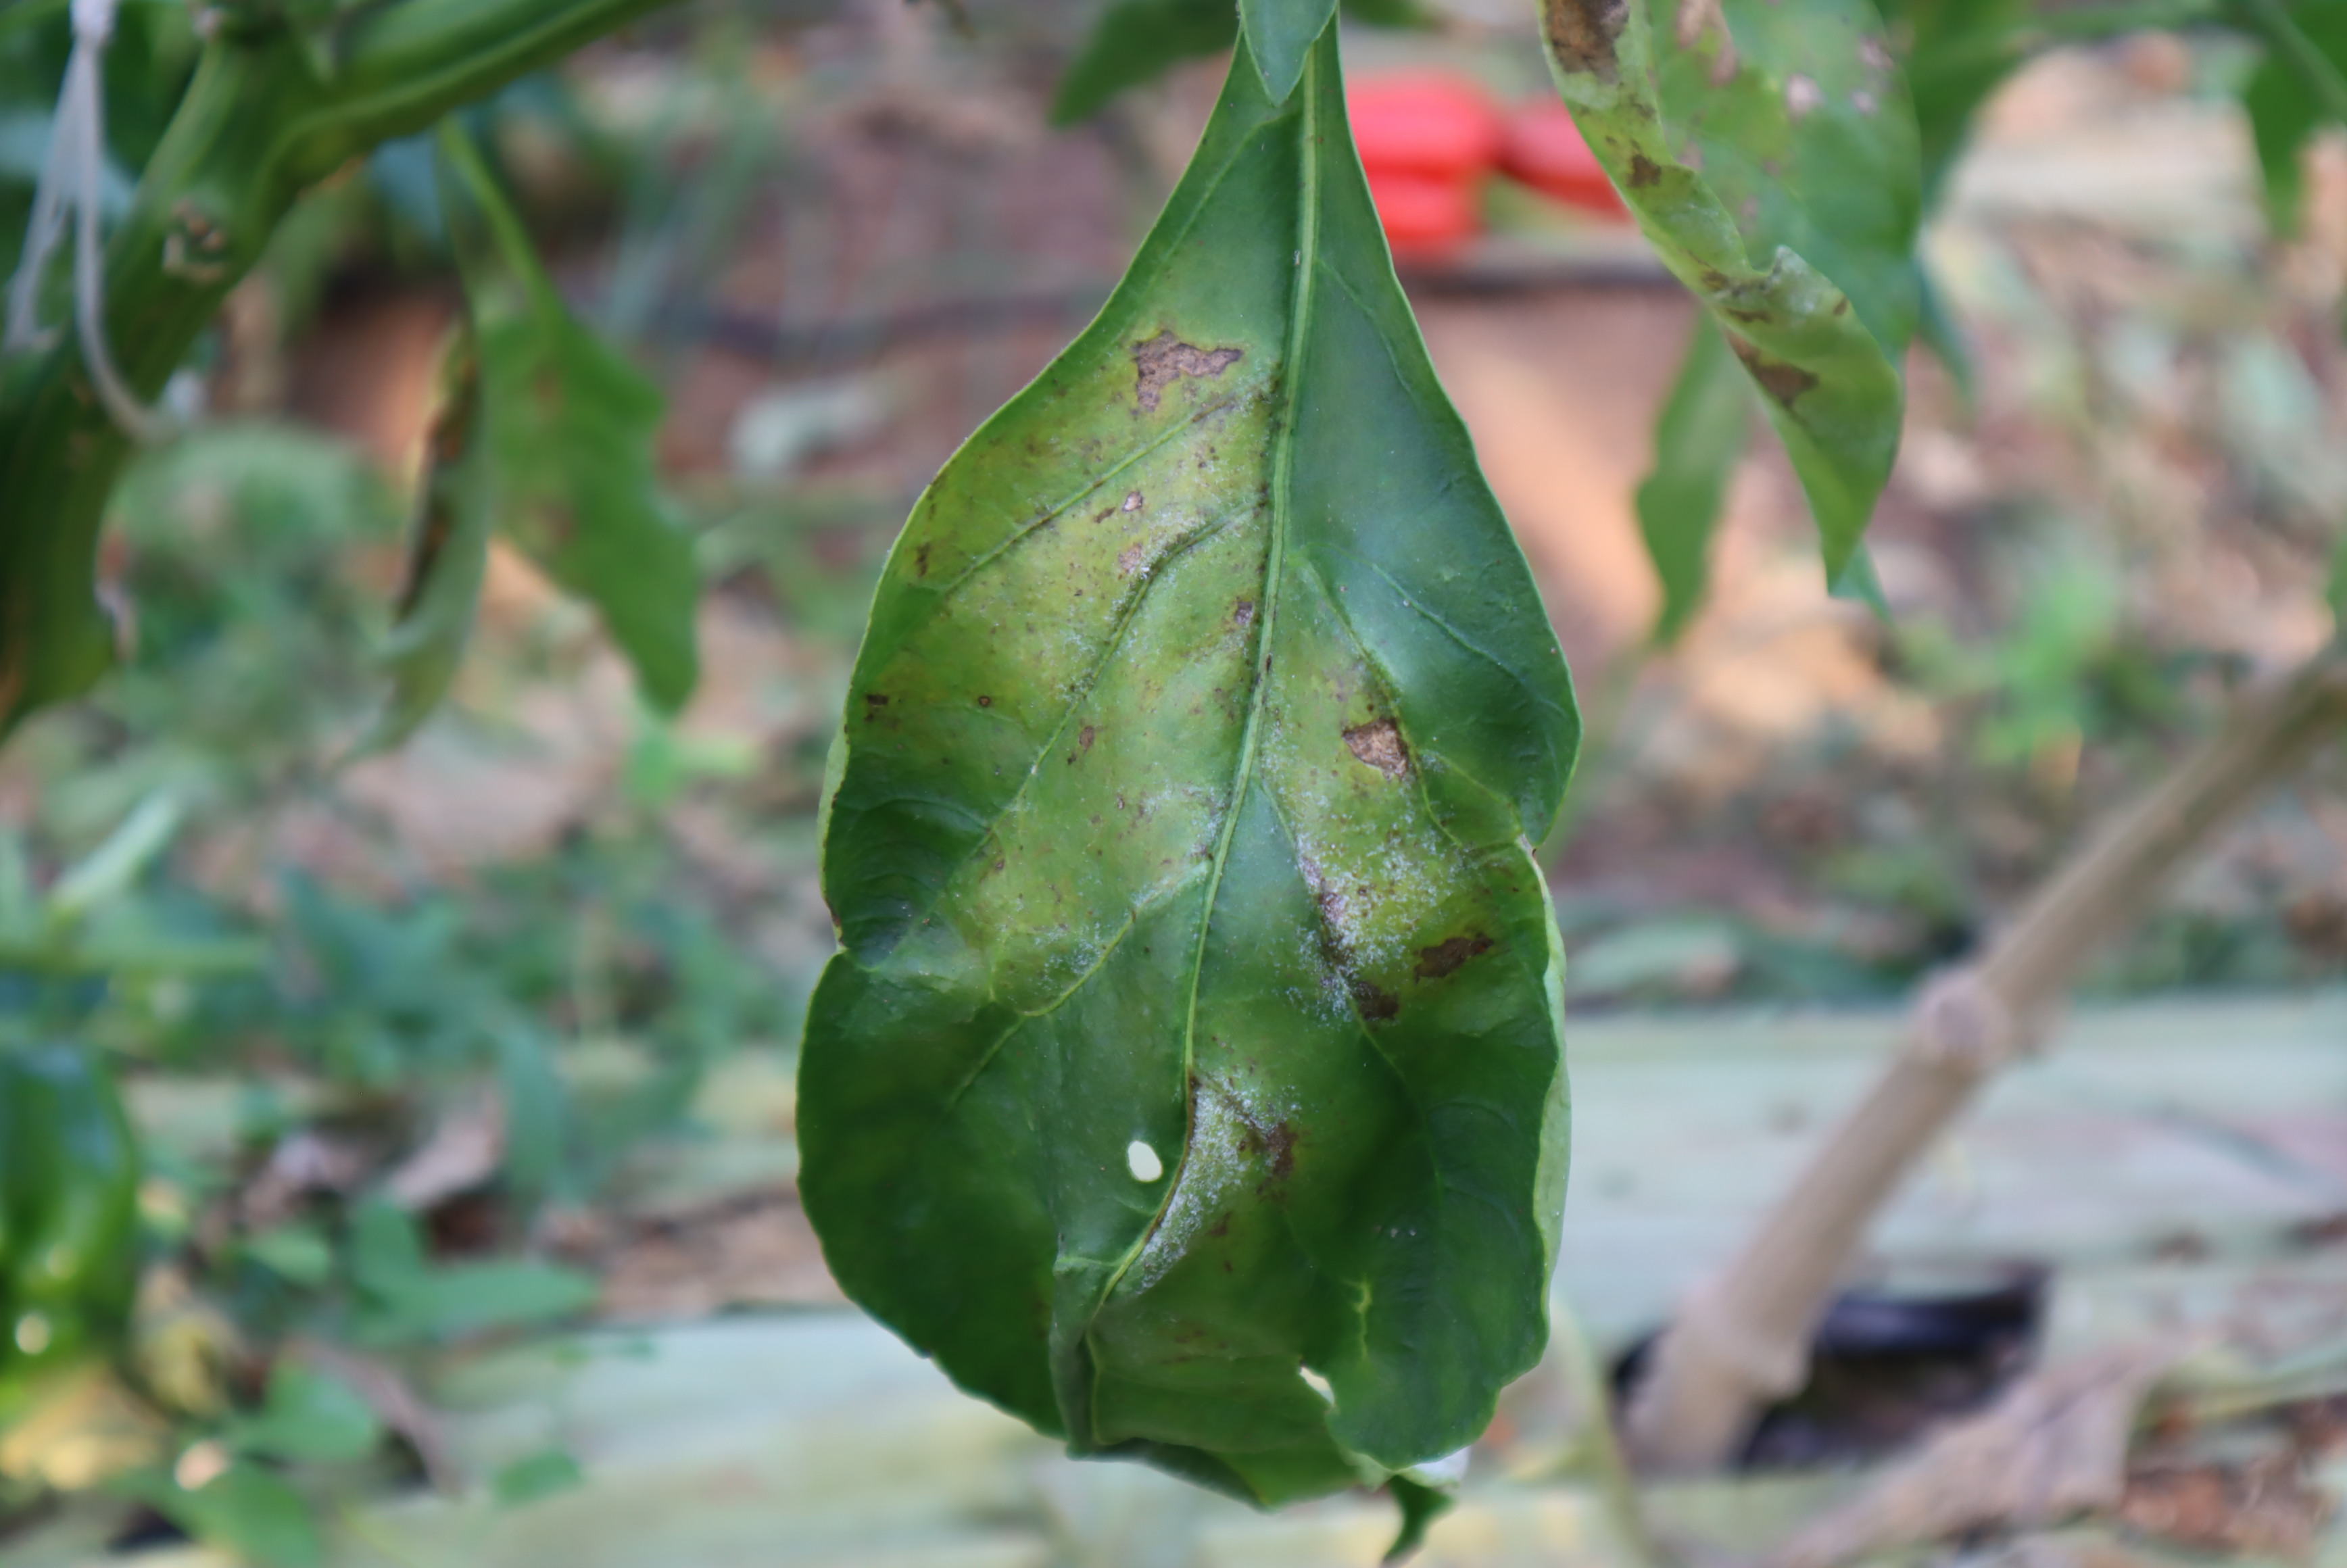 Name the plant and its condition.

bell pepper, downy mildew, powdery mildew
